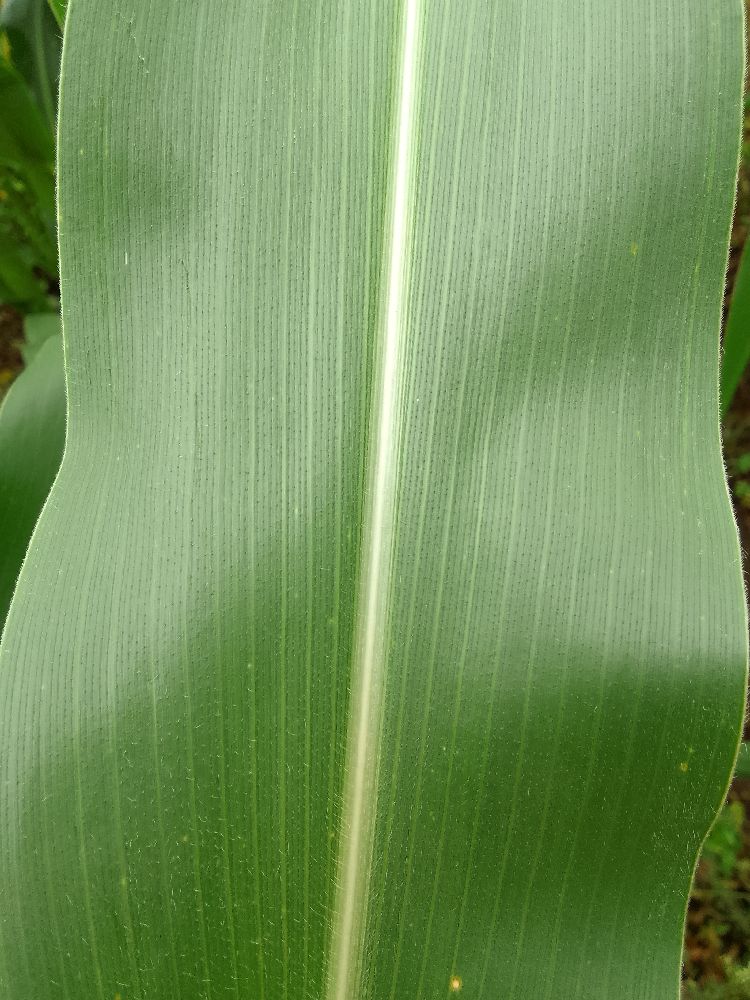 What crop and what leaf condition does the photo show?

maize, healthy
